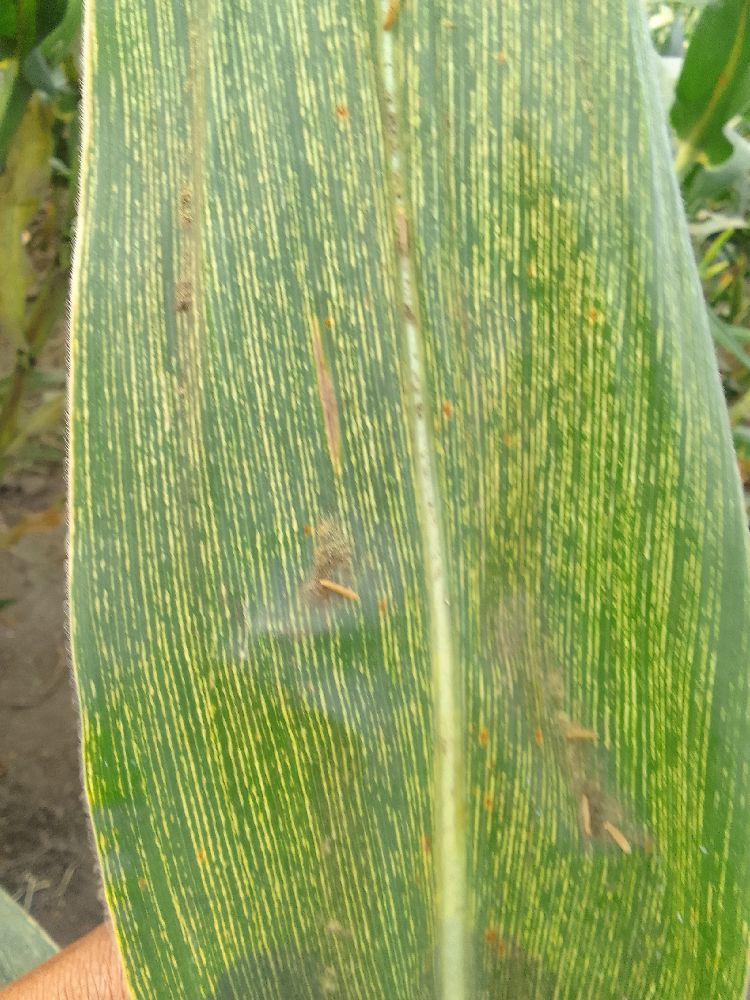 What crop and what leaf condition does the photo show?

maize, maize streak virus
